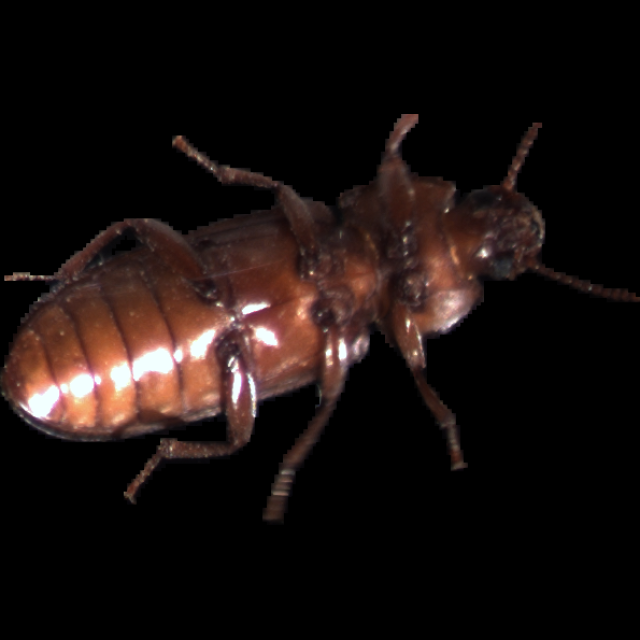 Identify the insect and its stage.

mealworm beetle
